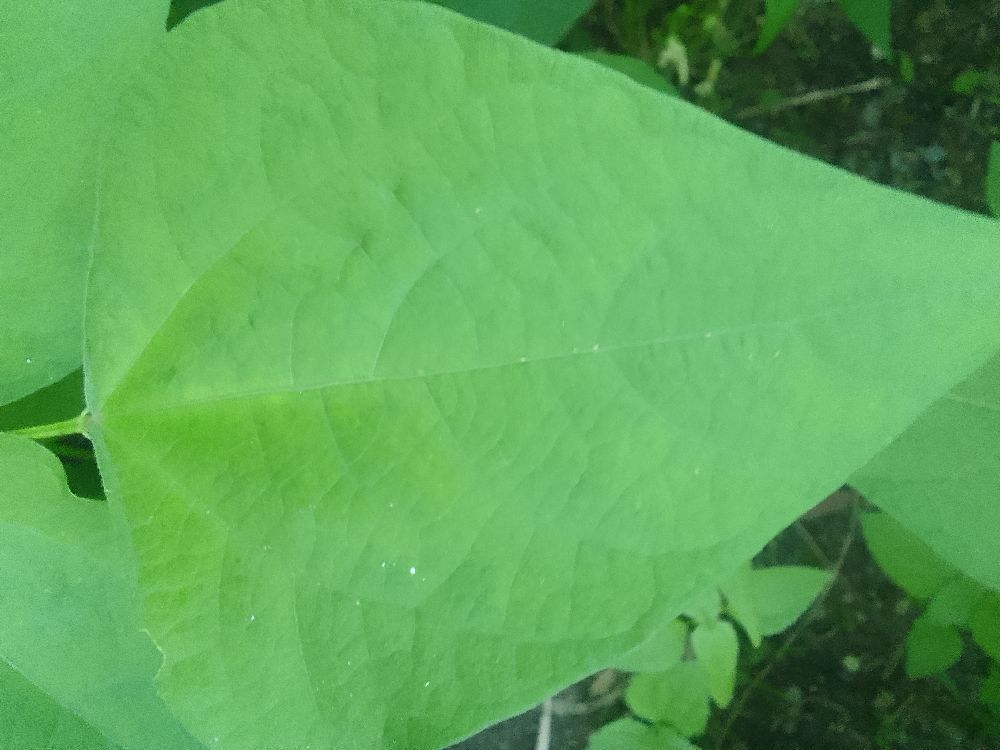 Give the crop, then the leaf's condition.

common bean, healthy
